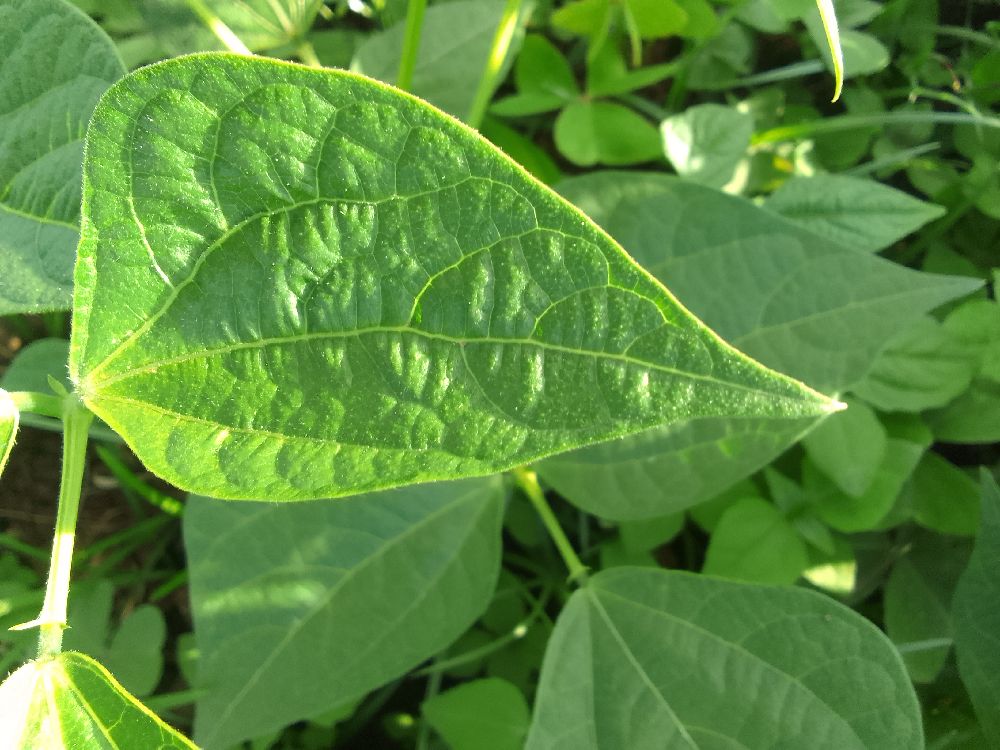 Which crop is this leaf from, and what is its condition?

common bean, healthy
